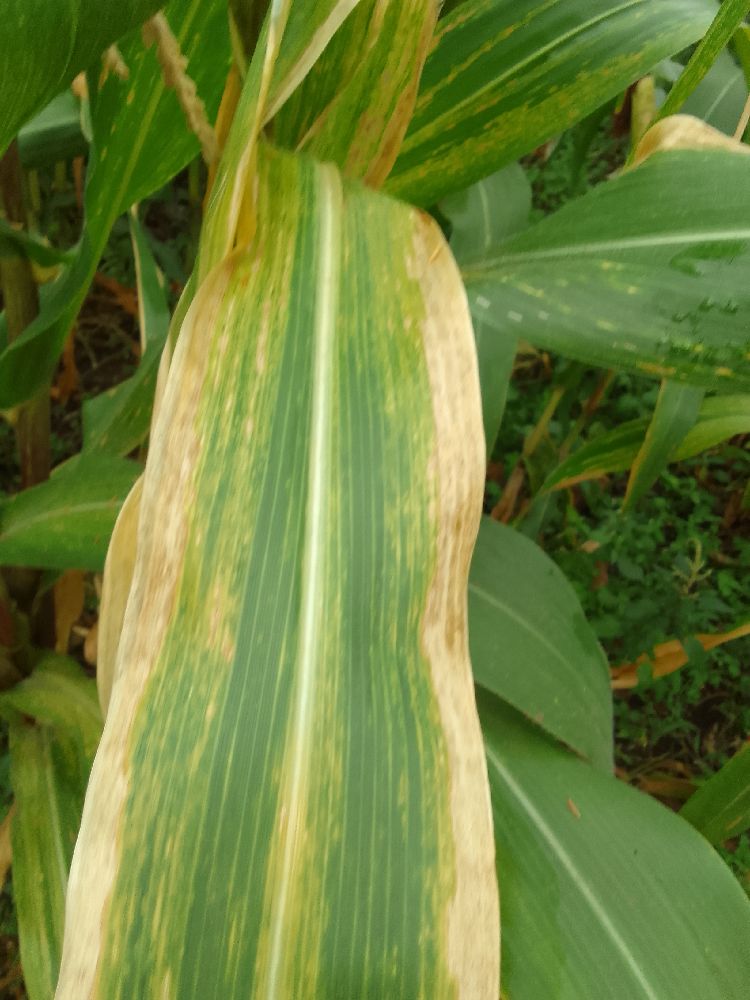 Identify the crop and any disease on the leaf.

maize, maize lethal necrosis
